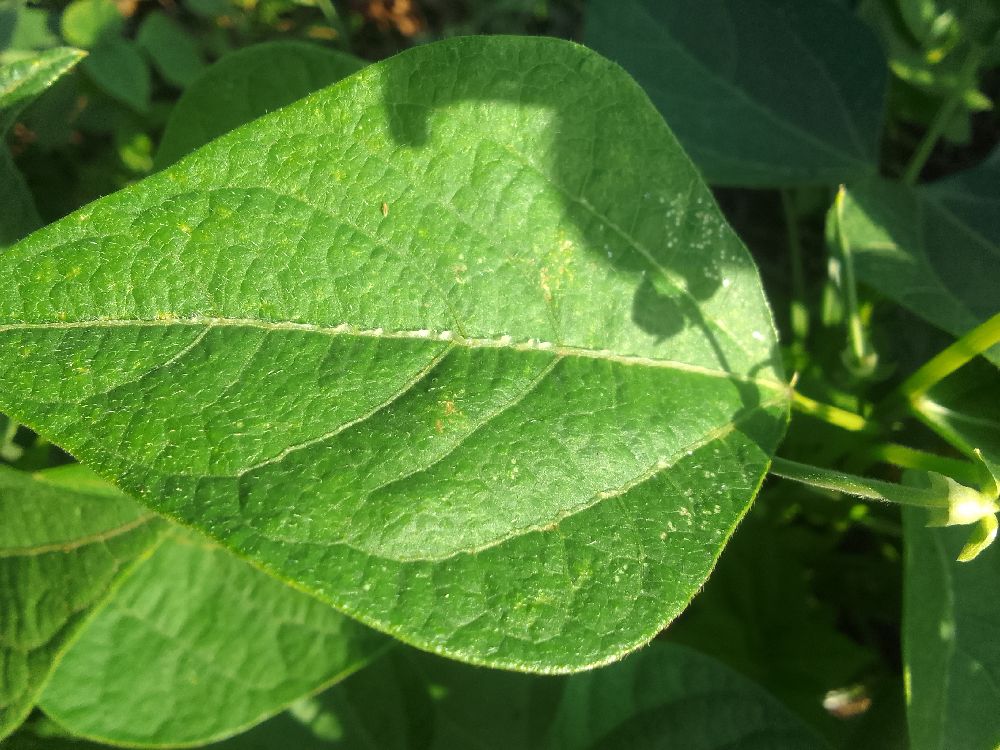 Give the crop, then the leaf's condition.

common bean, healthy
